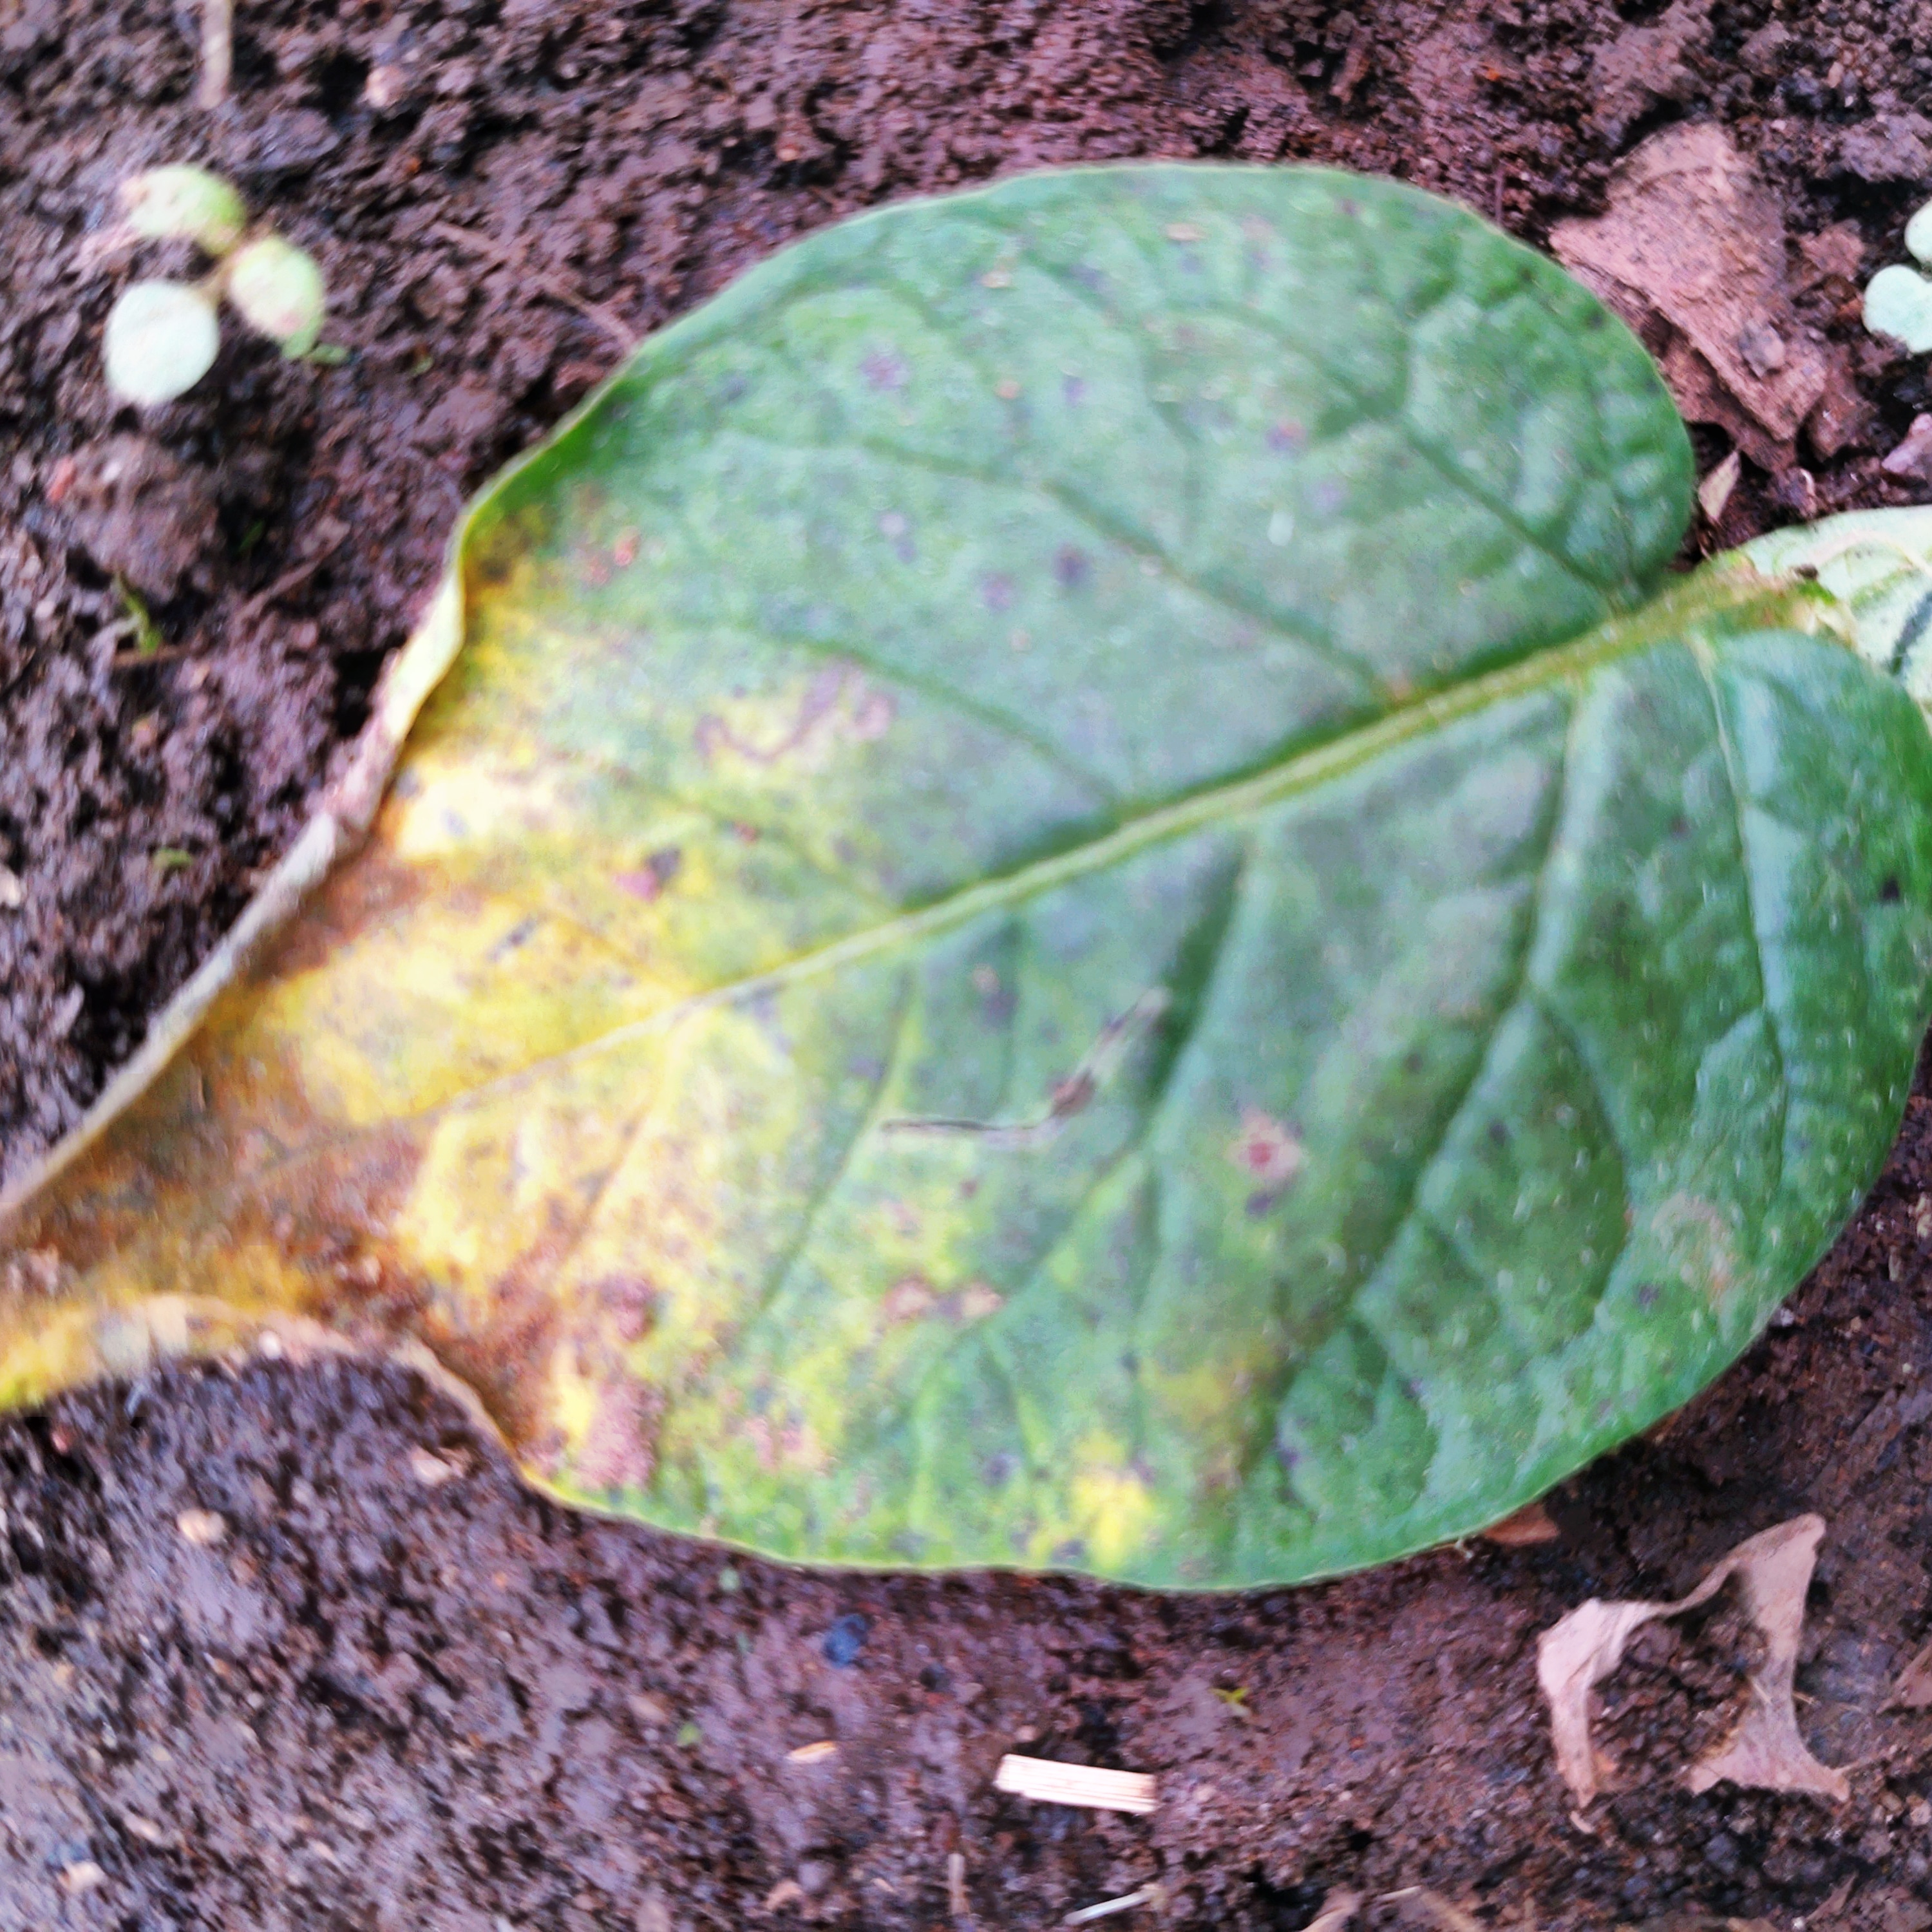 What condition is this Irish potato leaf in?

late blight
